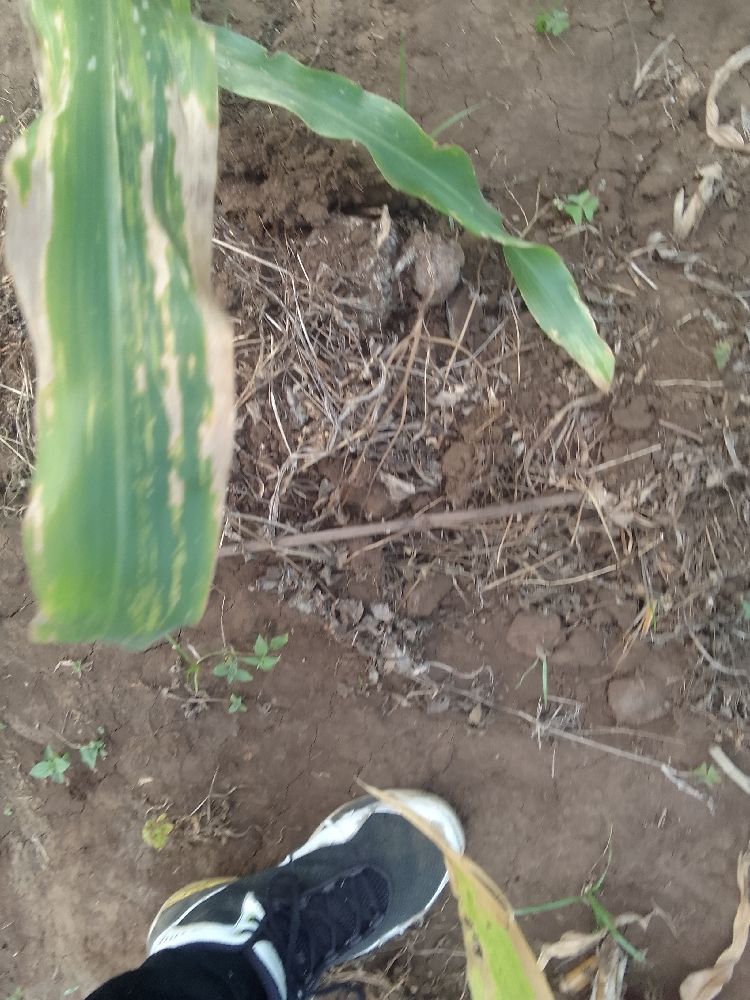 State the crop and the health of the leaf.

maize, maize lethal necrosis
